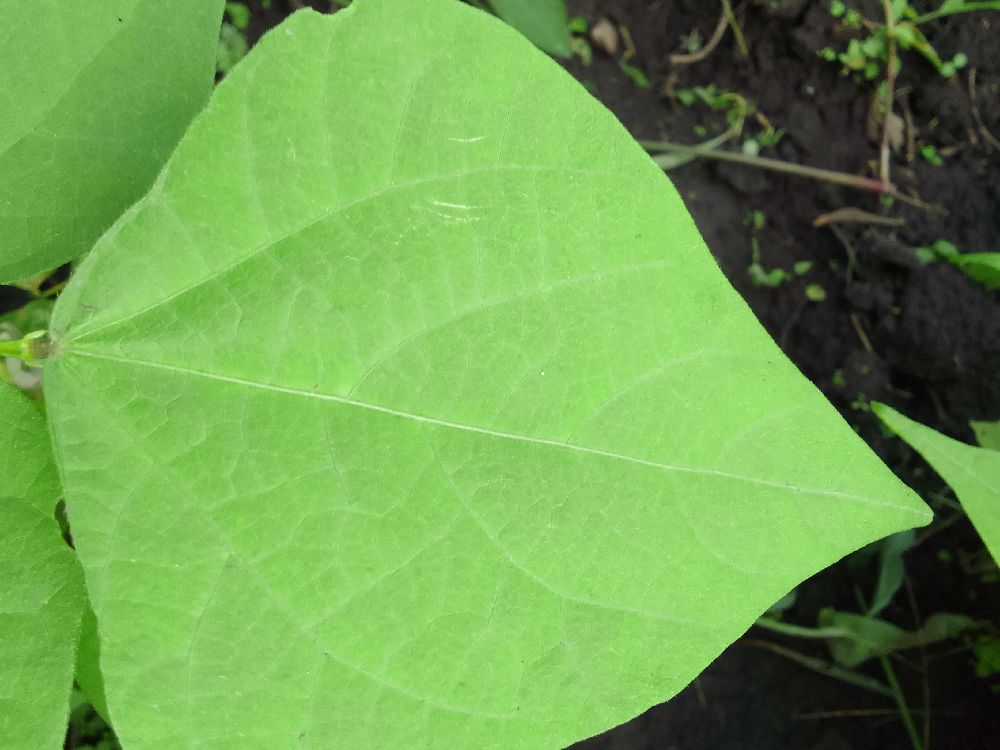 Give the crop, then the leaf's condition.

common bean, healthy
